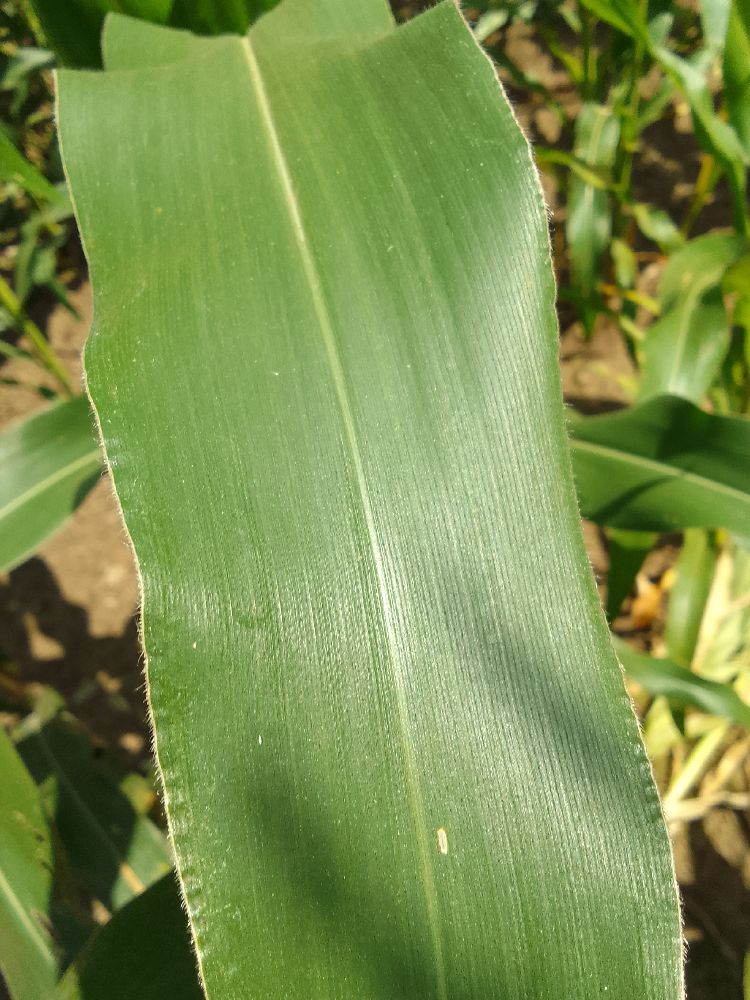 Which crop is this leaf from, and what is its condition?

maize, healthy
